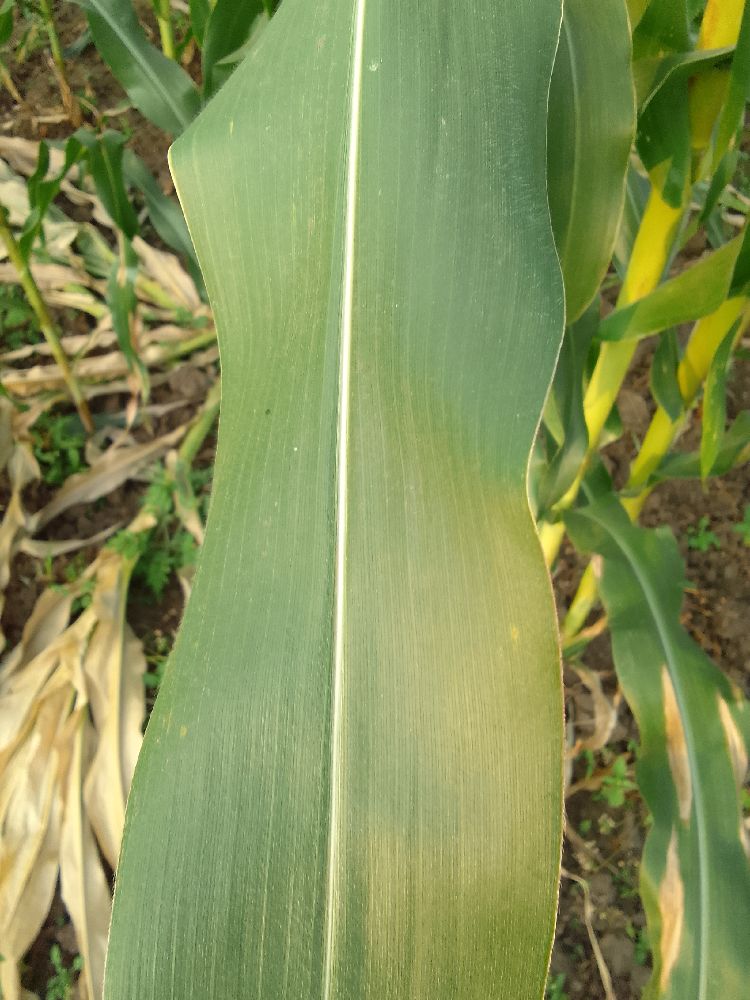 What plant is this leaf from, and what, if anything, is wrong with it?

maize, healthy
